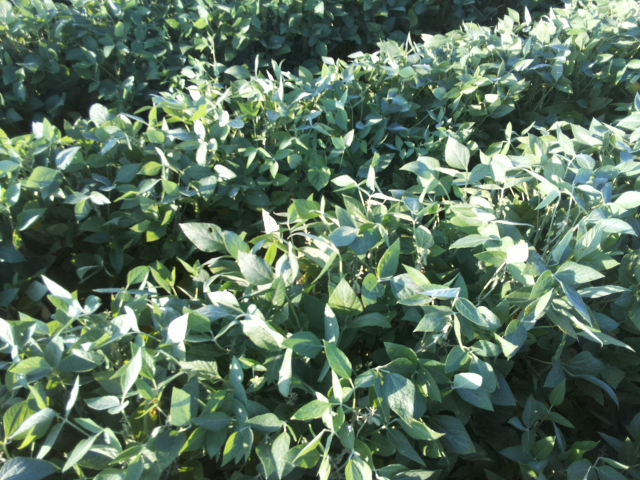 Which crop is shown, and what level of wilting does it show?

soybean, leaves with no wilting
